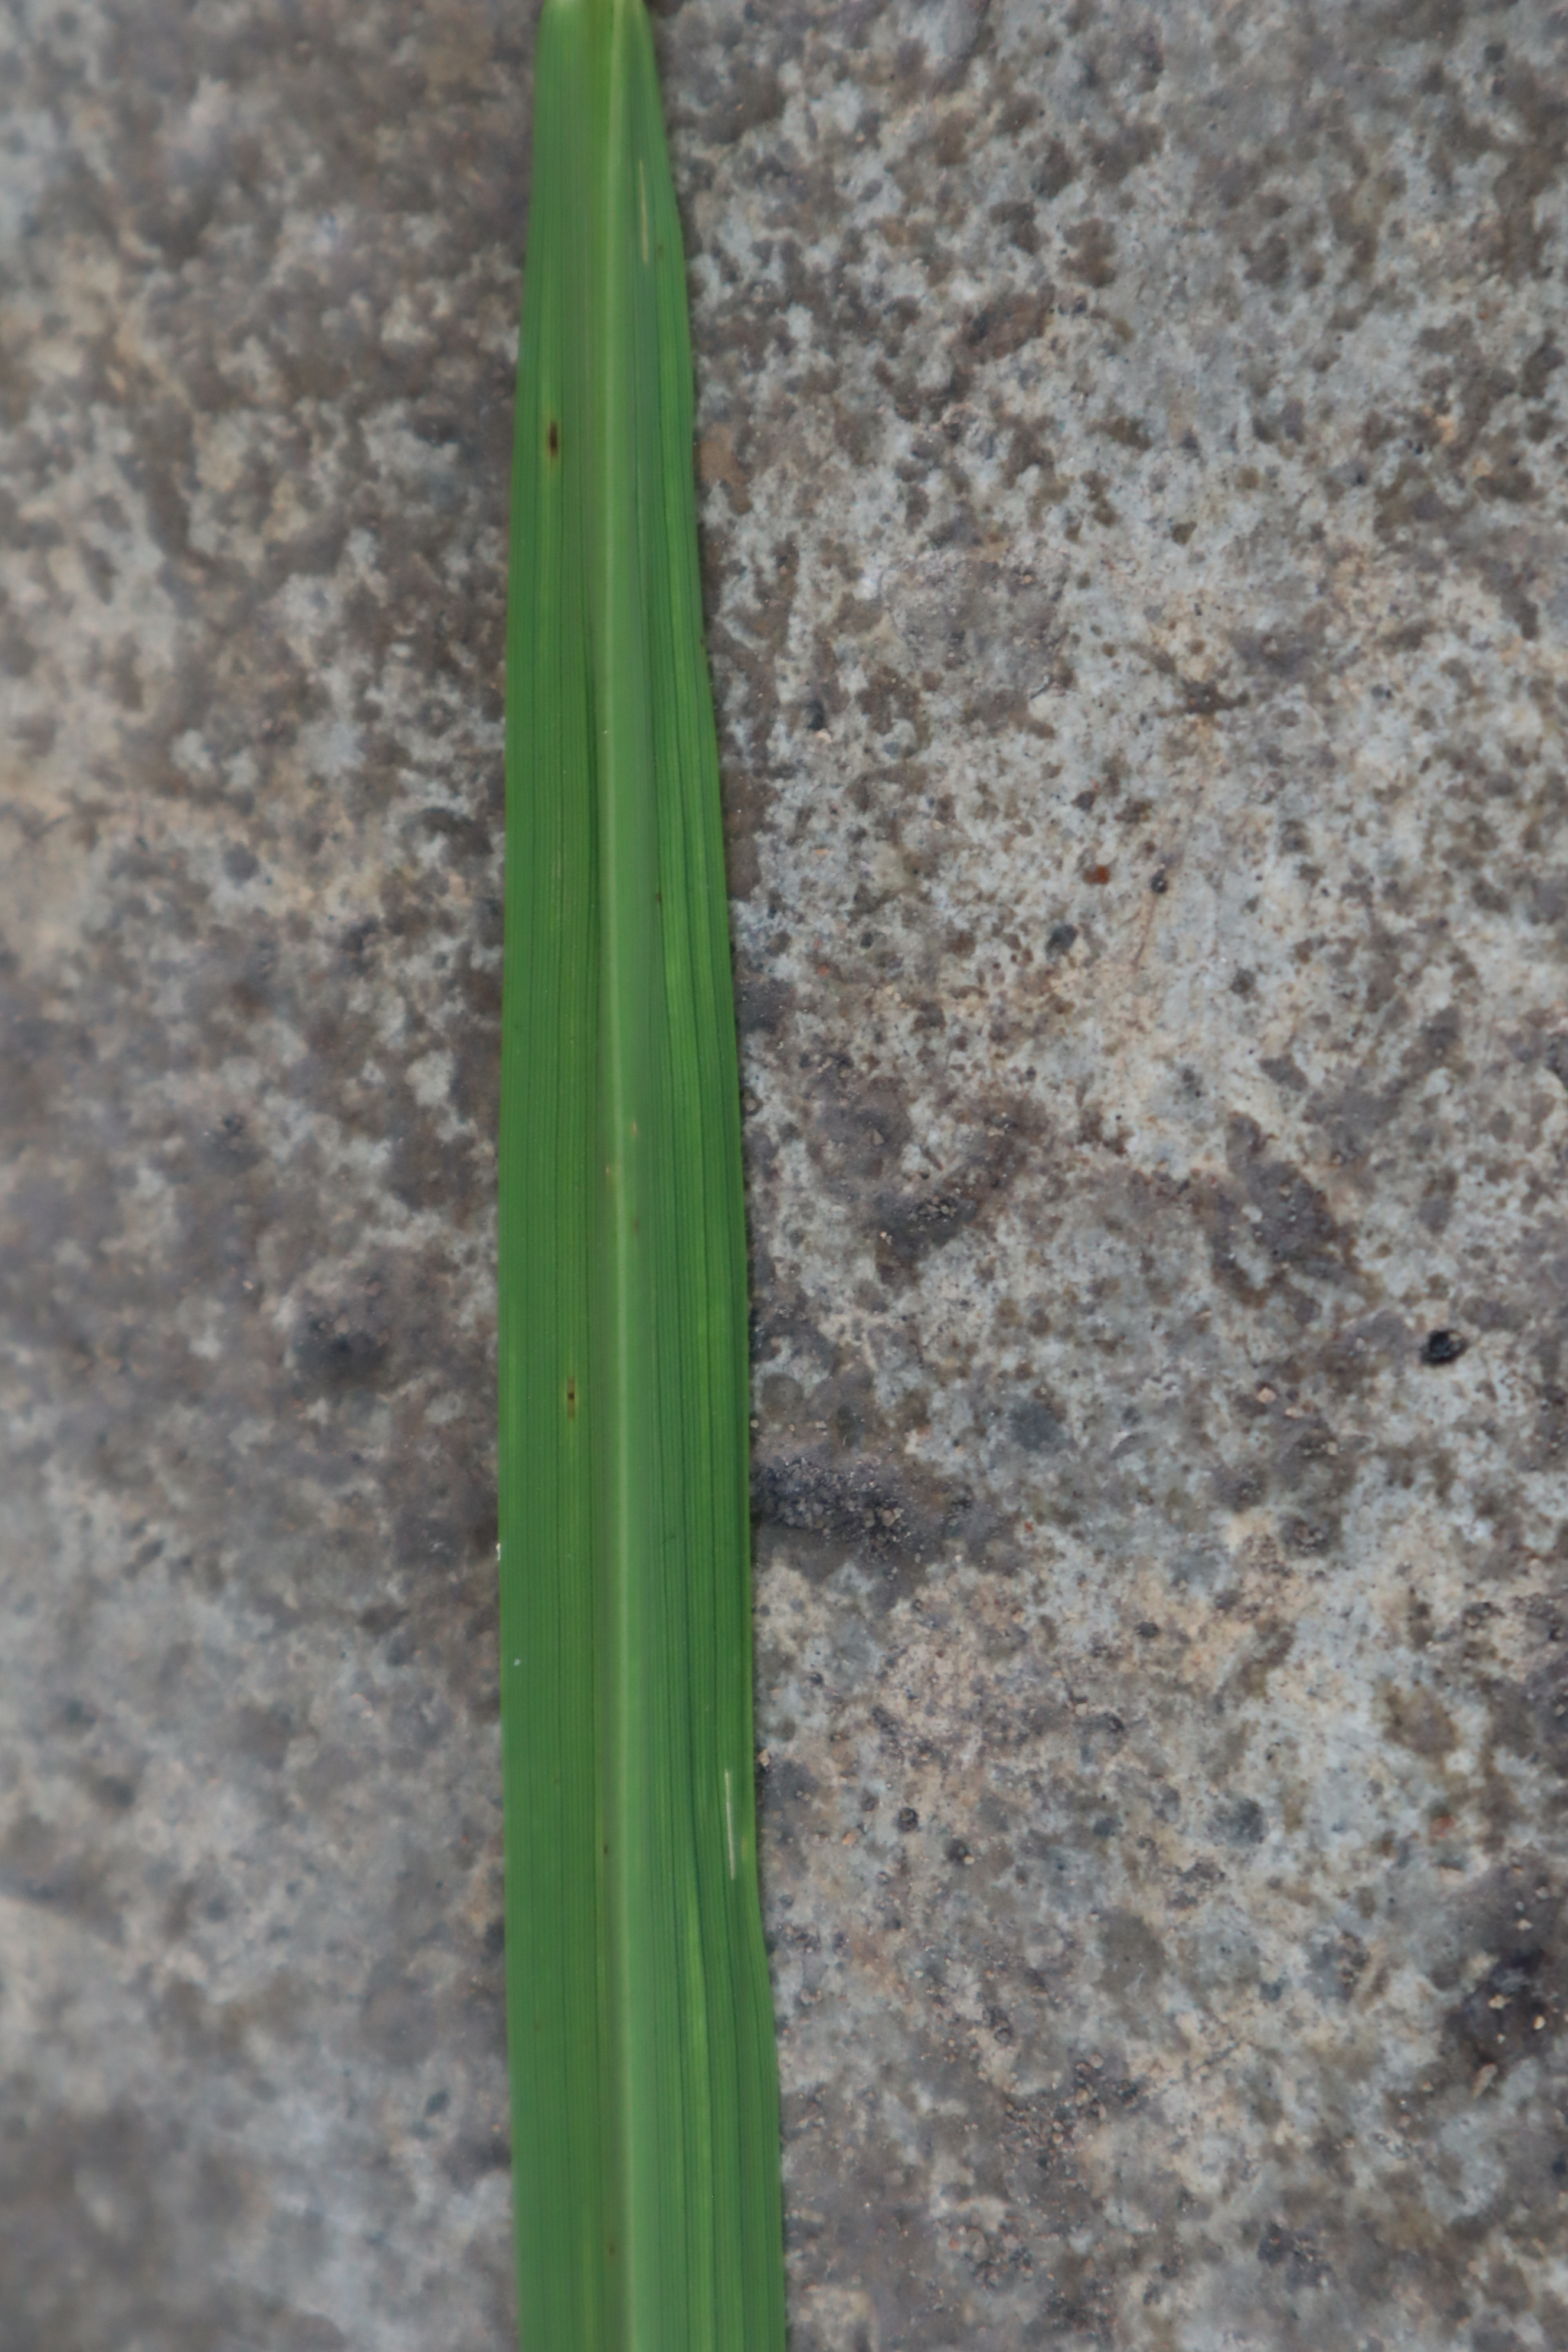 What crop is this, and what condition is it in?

rice, healthy leaves
